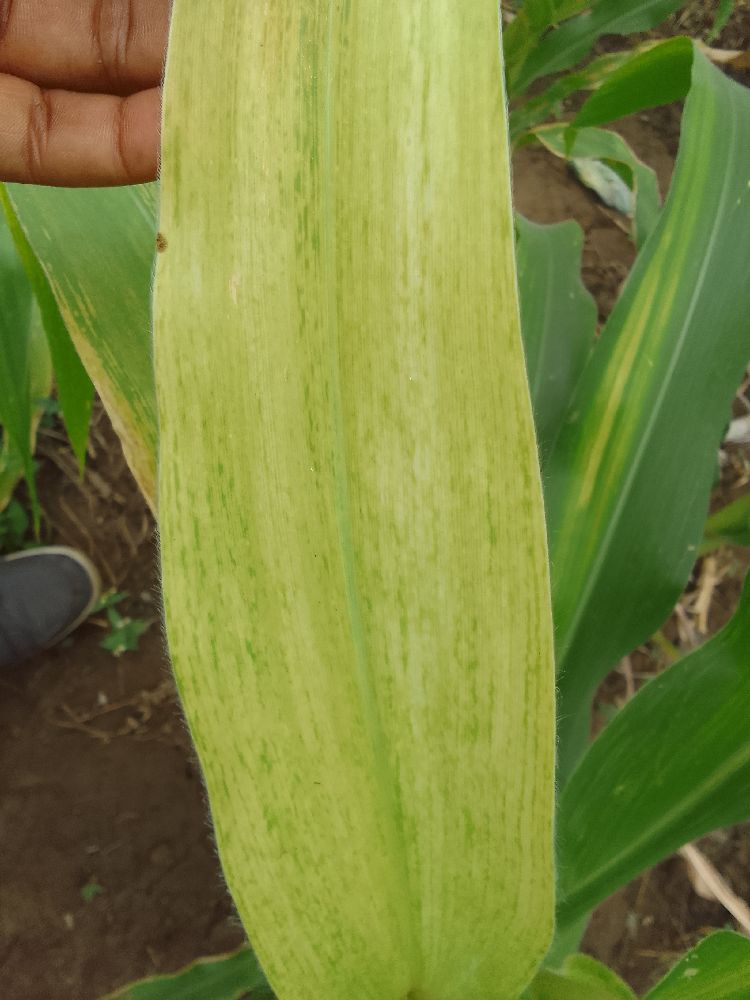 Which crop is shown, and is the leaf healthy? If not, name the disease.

maize, maize lethal necrosis
